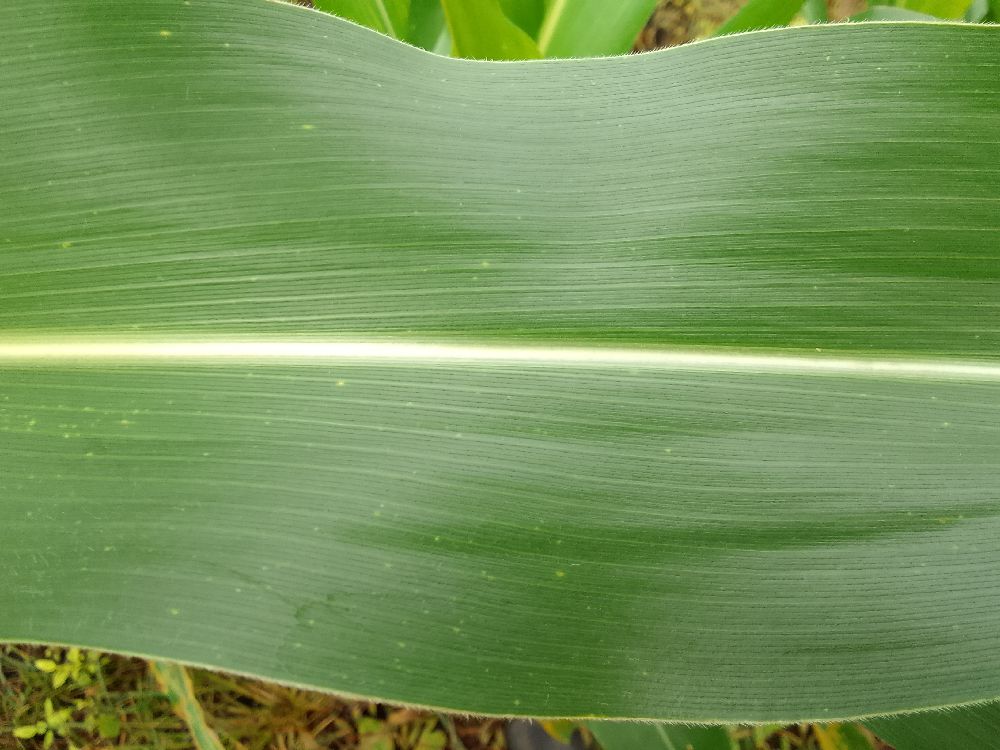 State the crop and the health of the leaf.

maize, healthy
